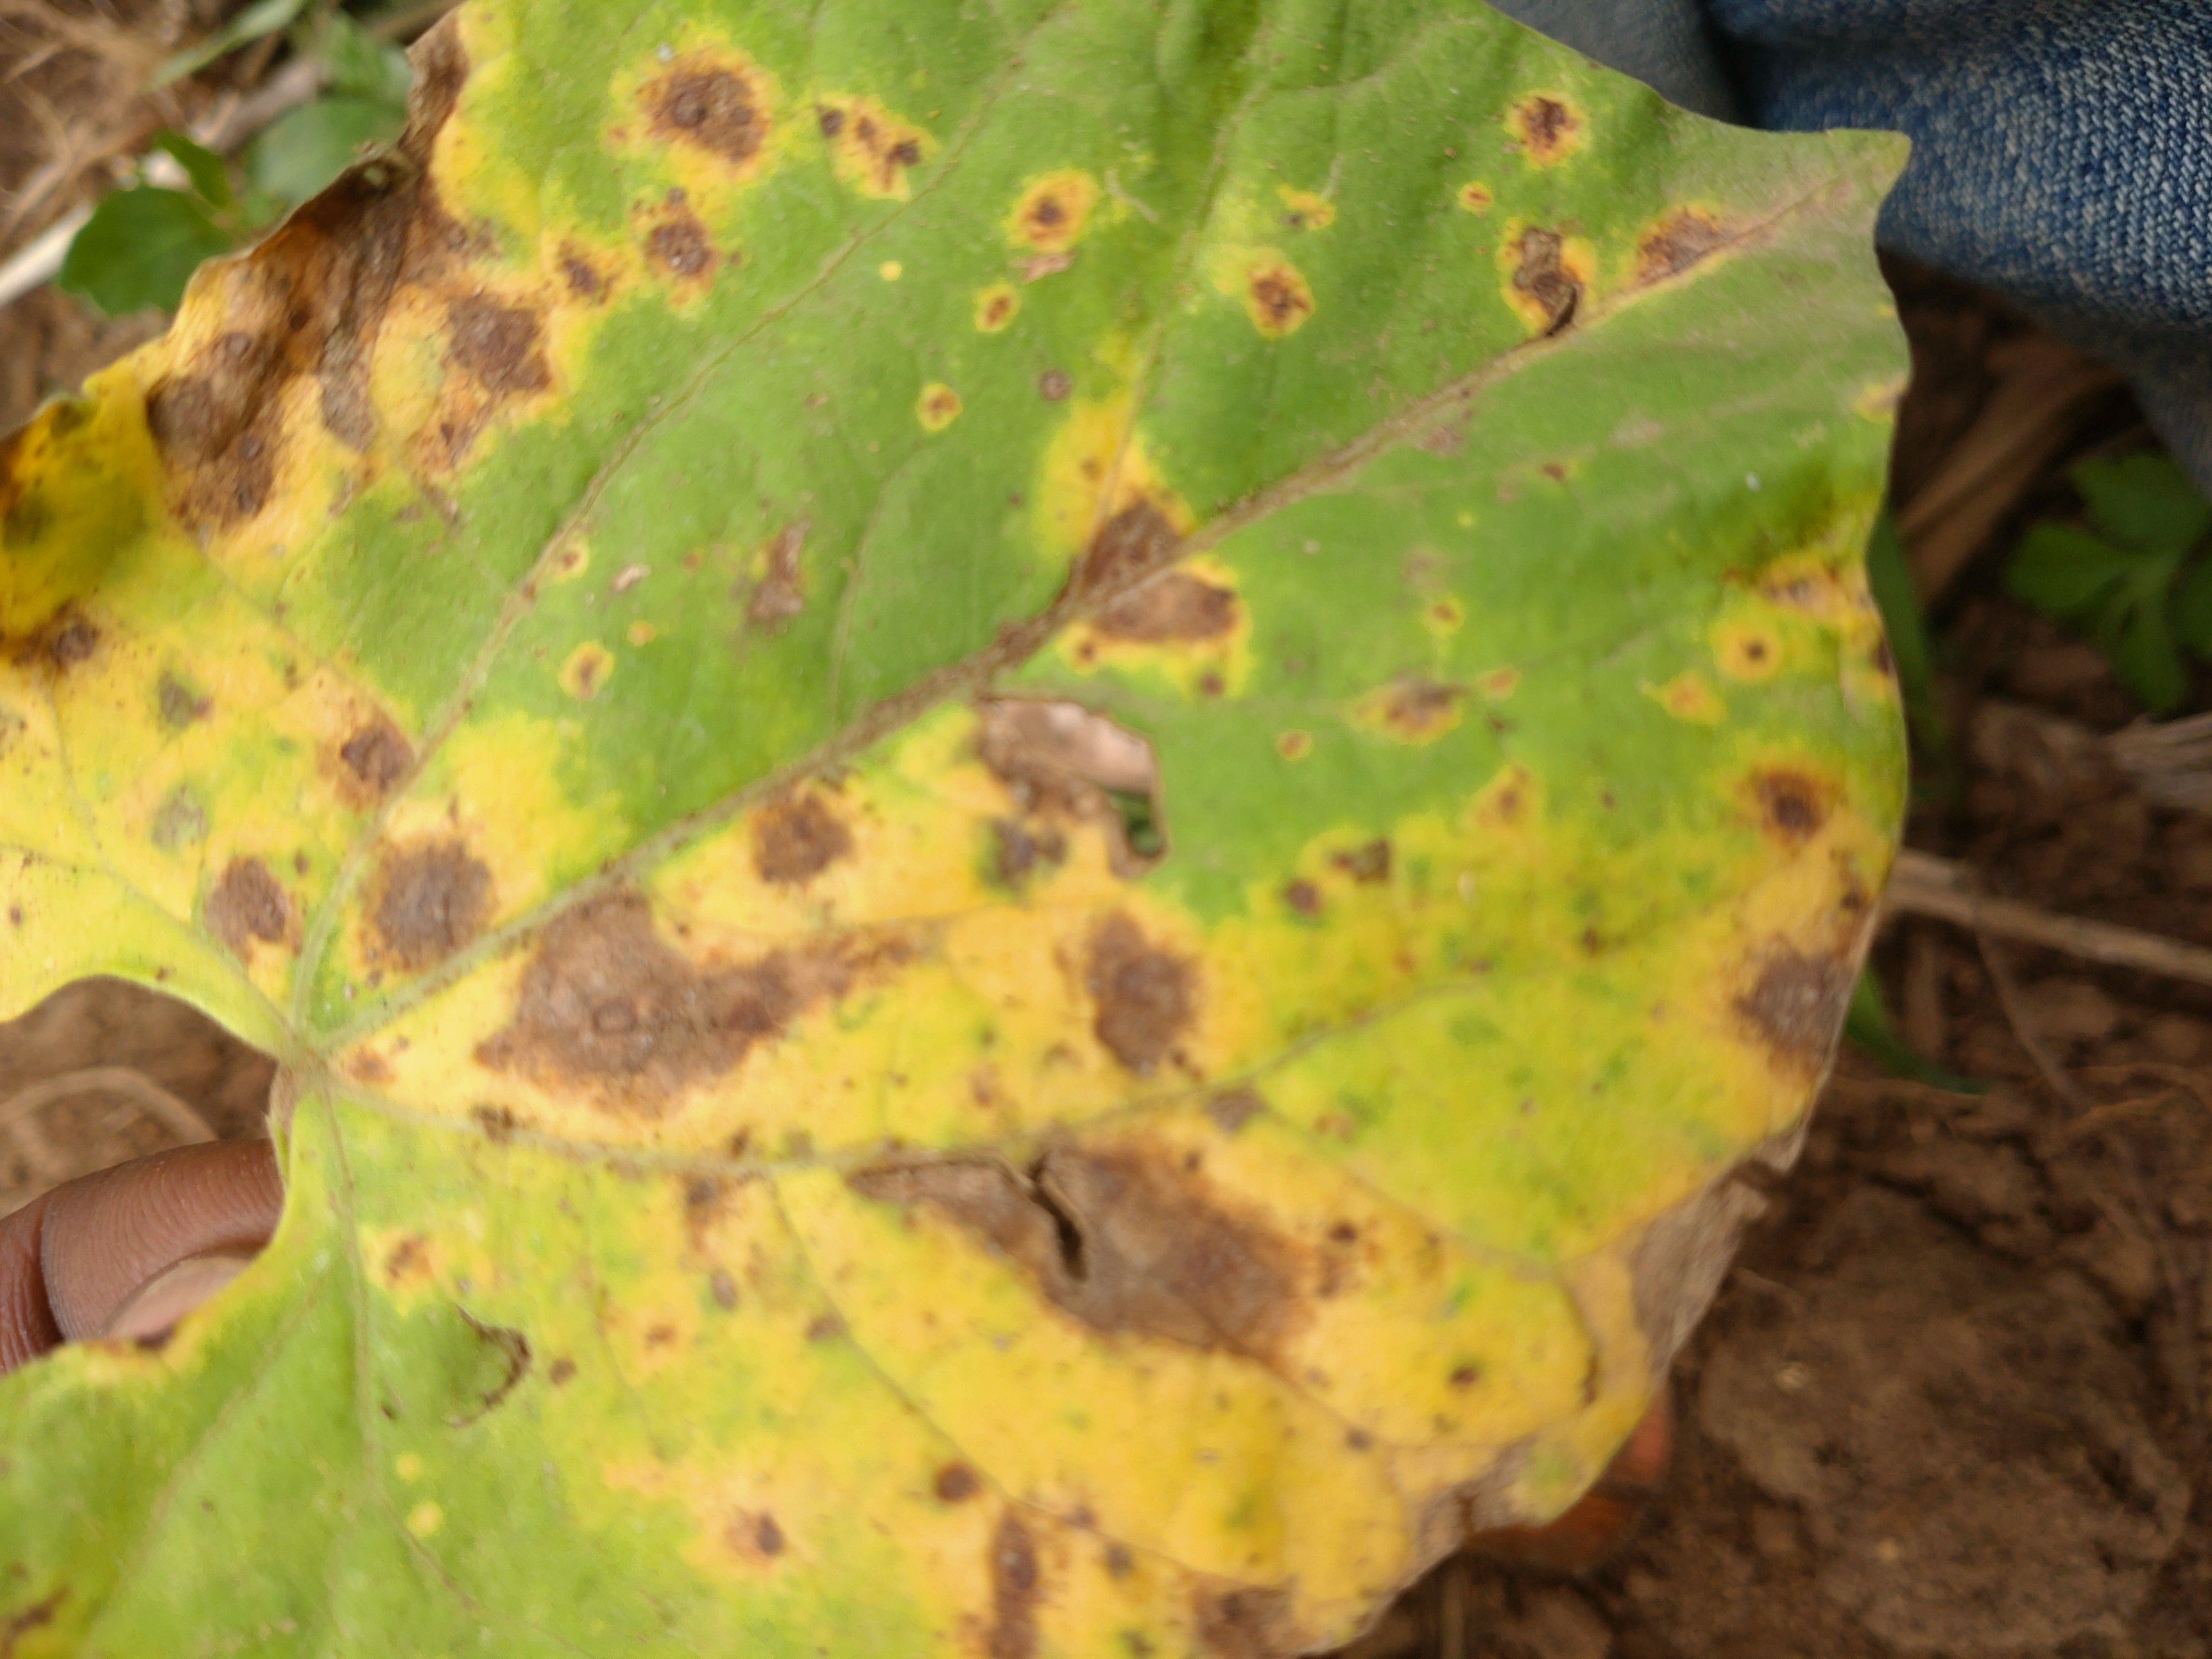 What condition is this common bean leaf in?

rust
